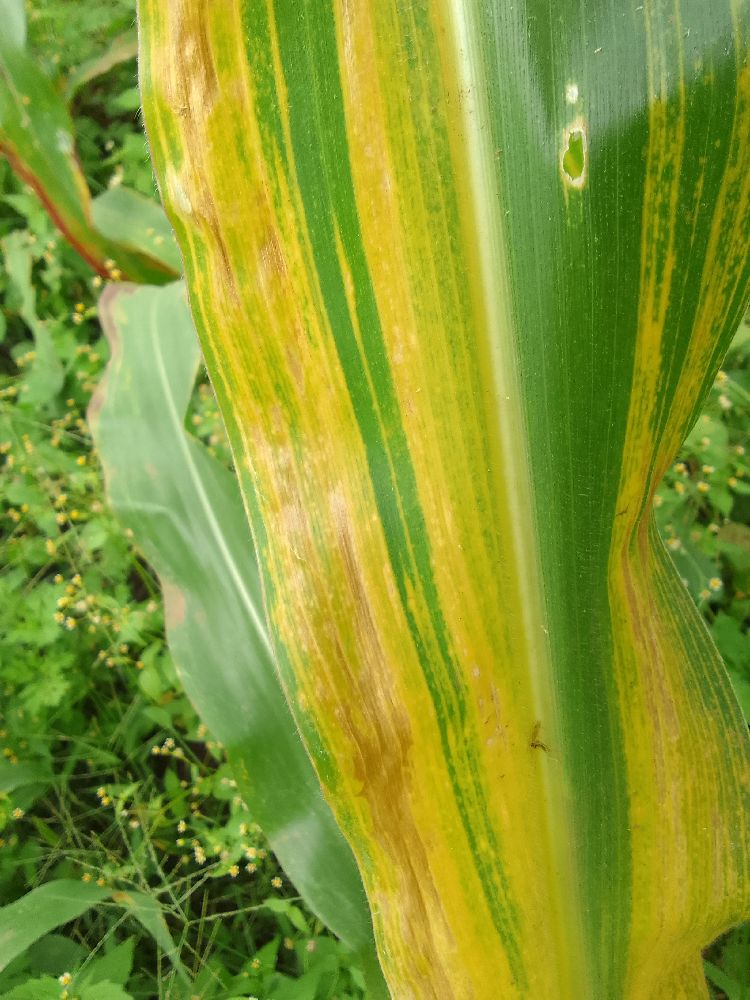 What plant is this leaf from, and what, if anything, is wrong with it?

maize, maize lethal necrosis
